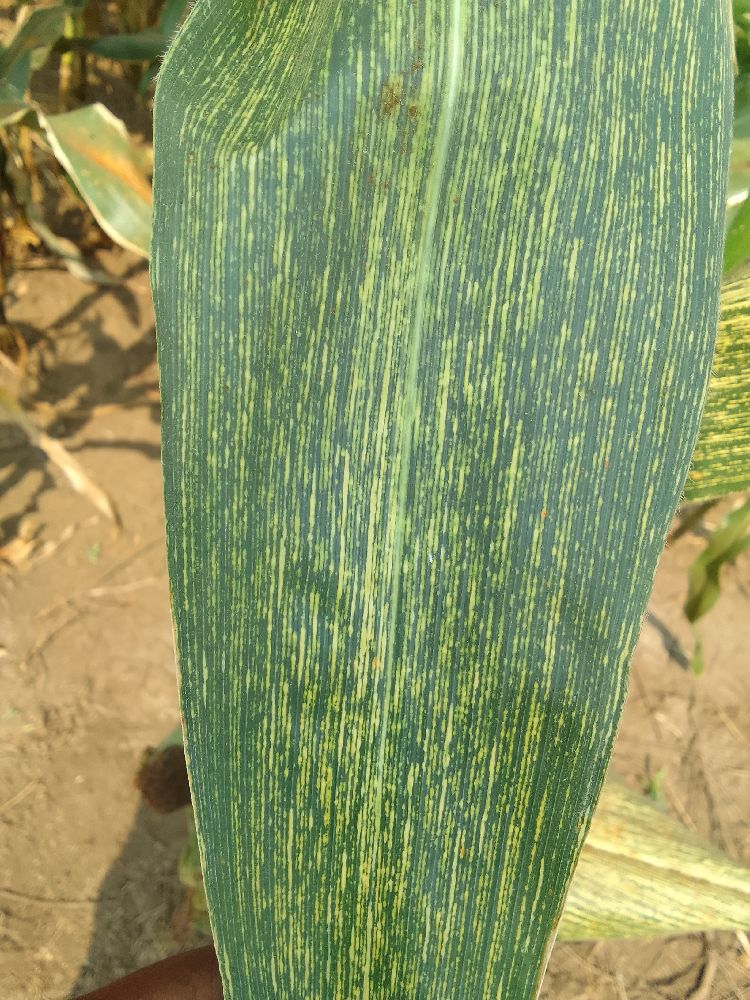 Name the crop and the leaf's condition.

maize, maize streak virus
